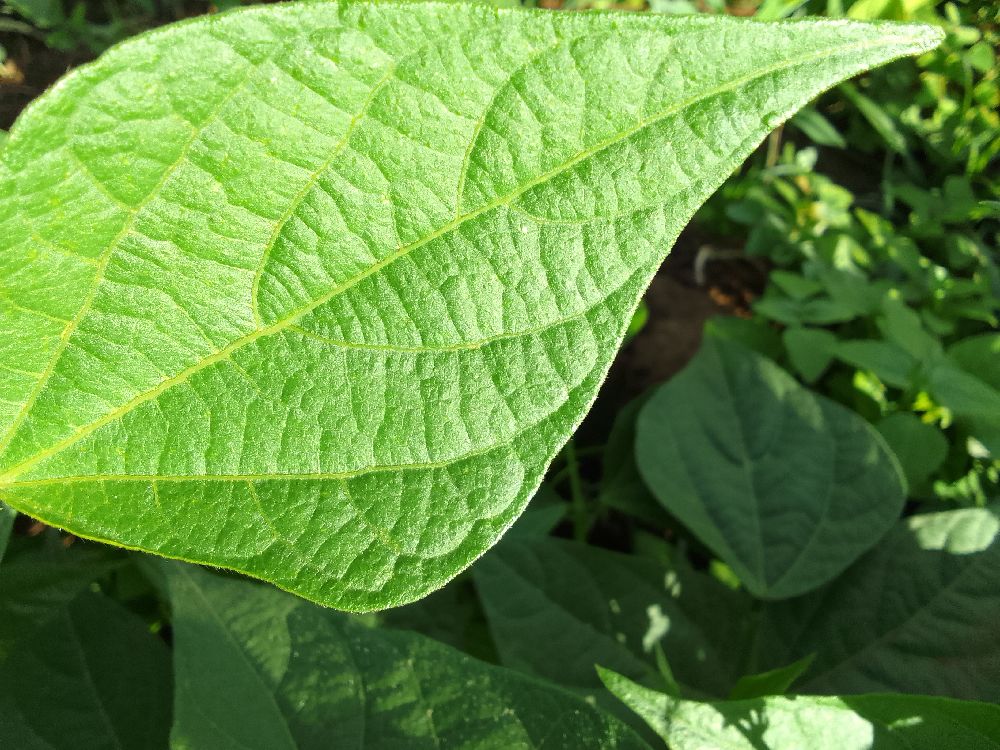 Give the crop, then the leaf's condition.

common bean, healthy
